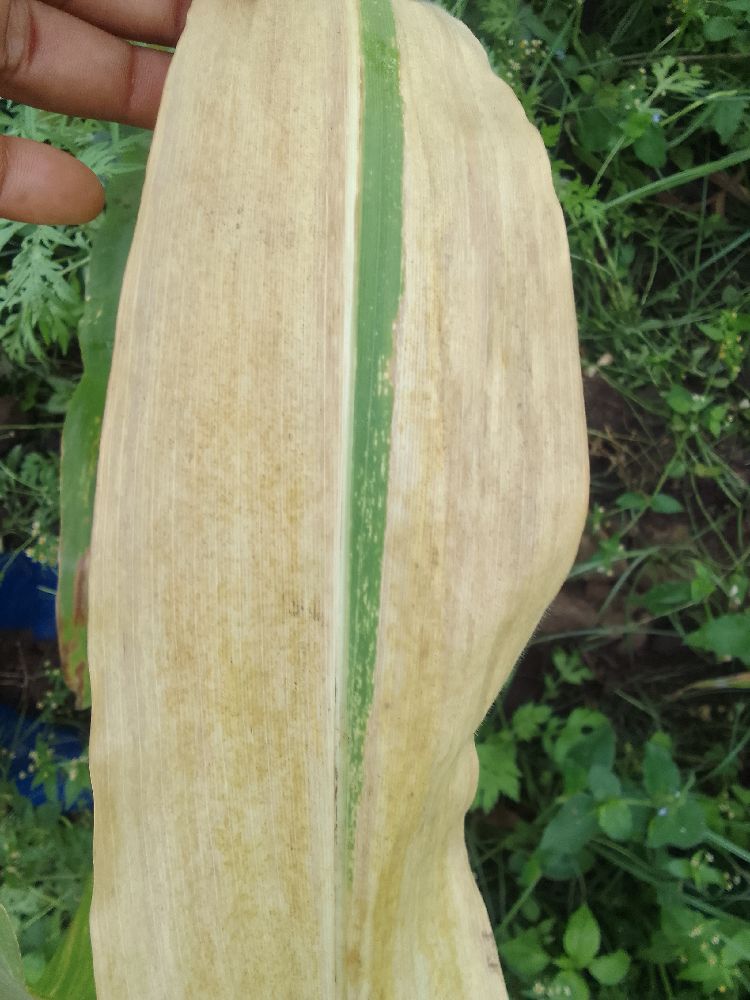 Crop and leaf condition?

maize, maize lethal necrosis
